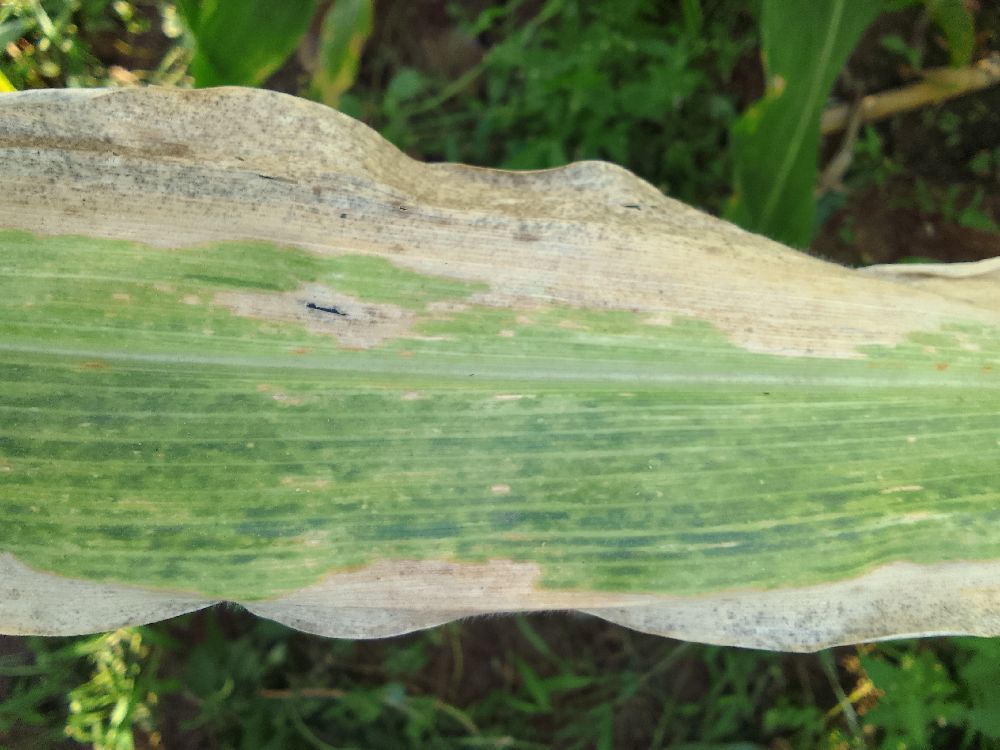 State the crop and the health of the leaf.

maize, maize lethal necrosis
